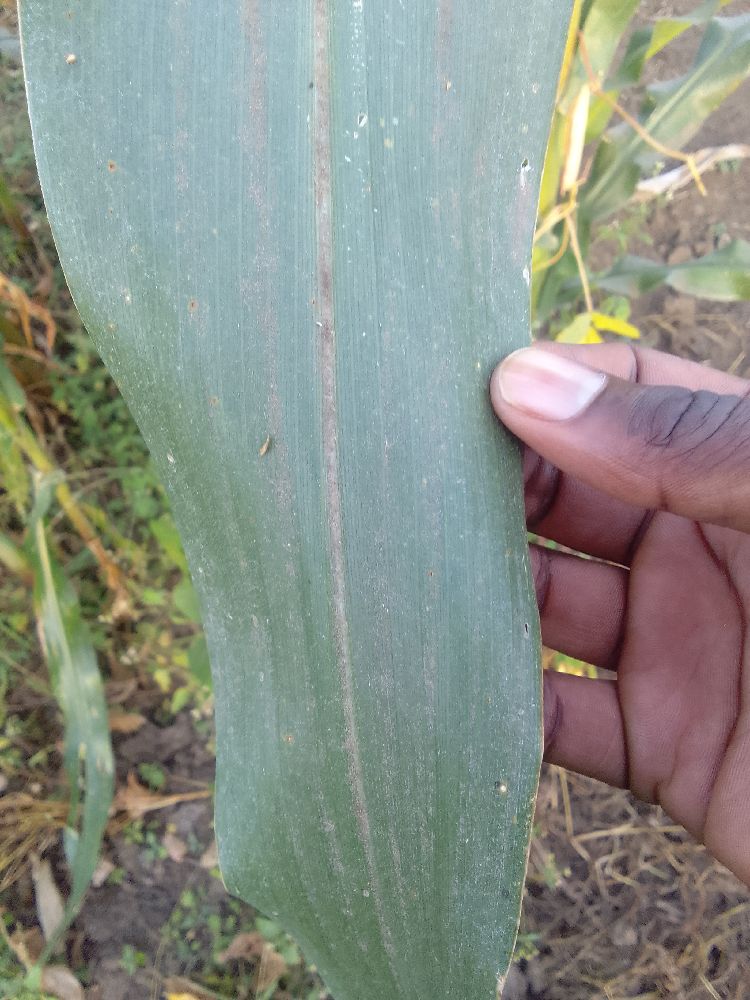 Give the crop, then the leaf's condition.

maize, healthy
